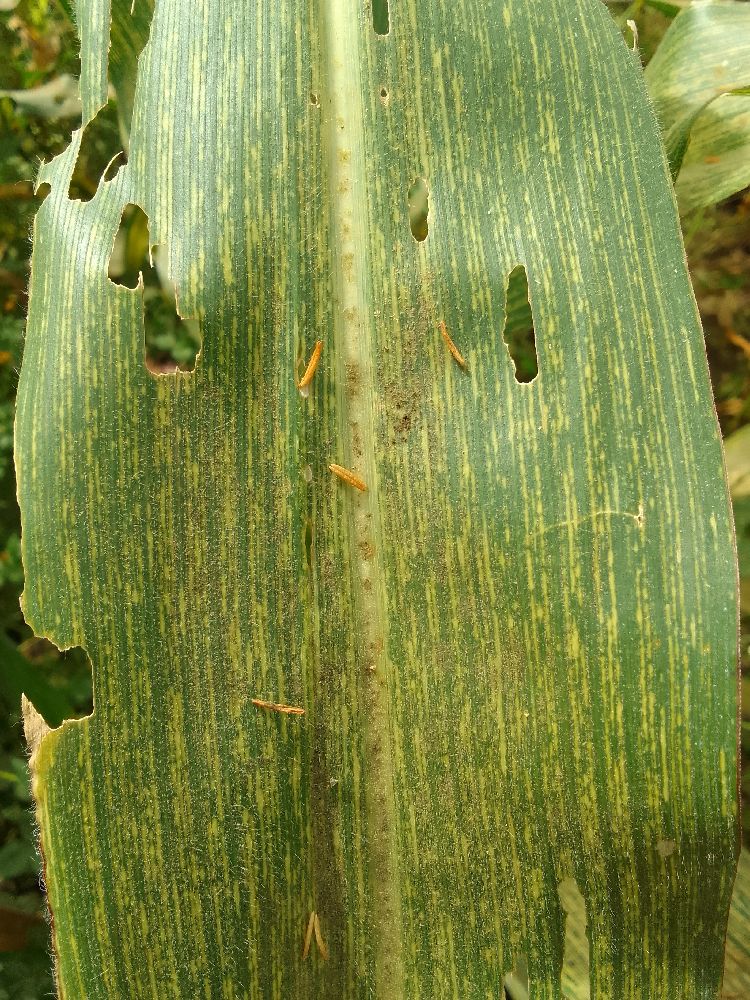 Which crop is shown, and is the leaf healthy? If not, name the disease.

maize, maize streak virus
